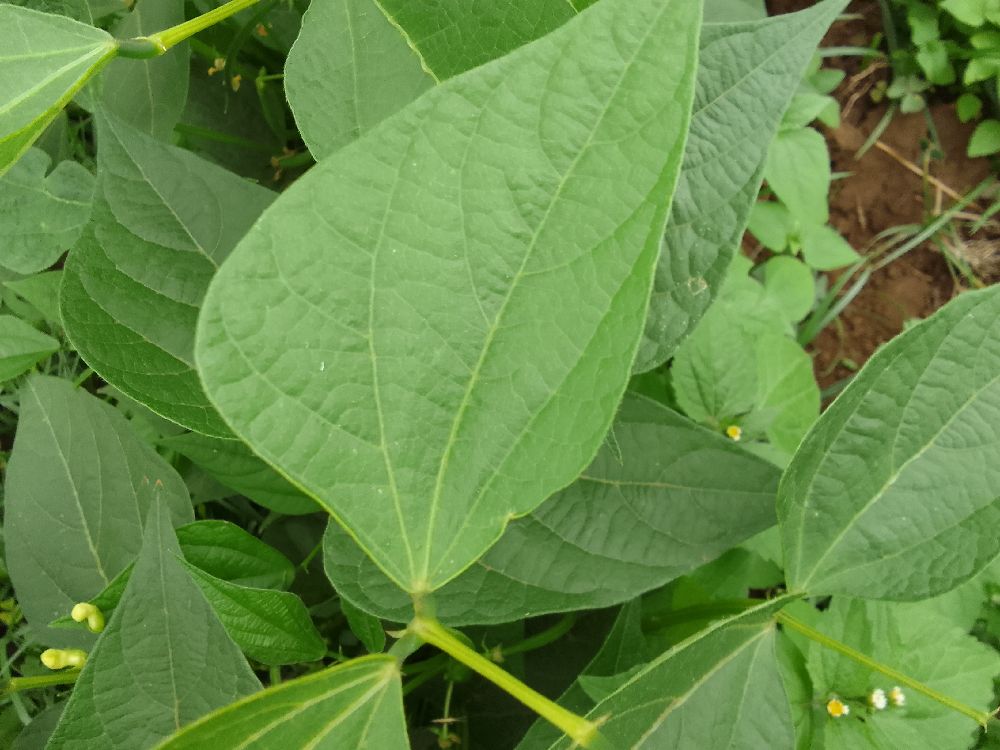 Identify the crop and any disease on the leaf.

common bean, healthy
